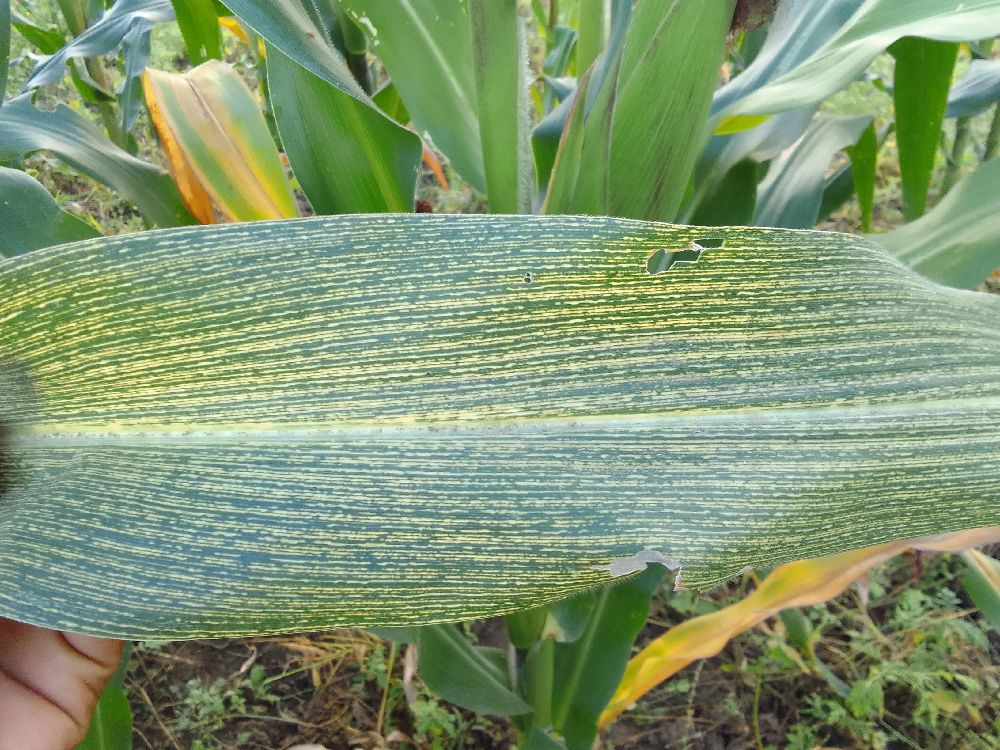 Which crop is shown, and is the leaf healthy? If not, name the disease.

maize, maize streak virus
